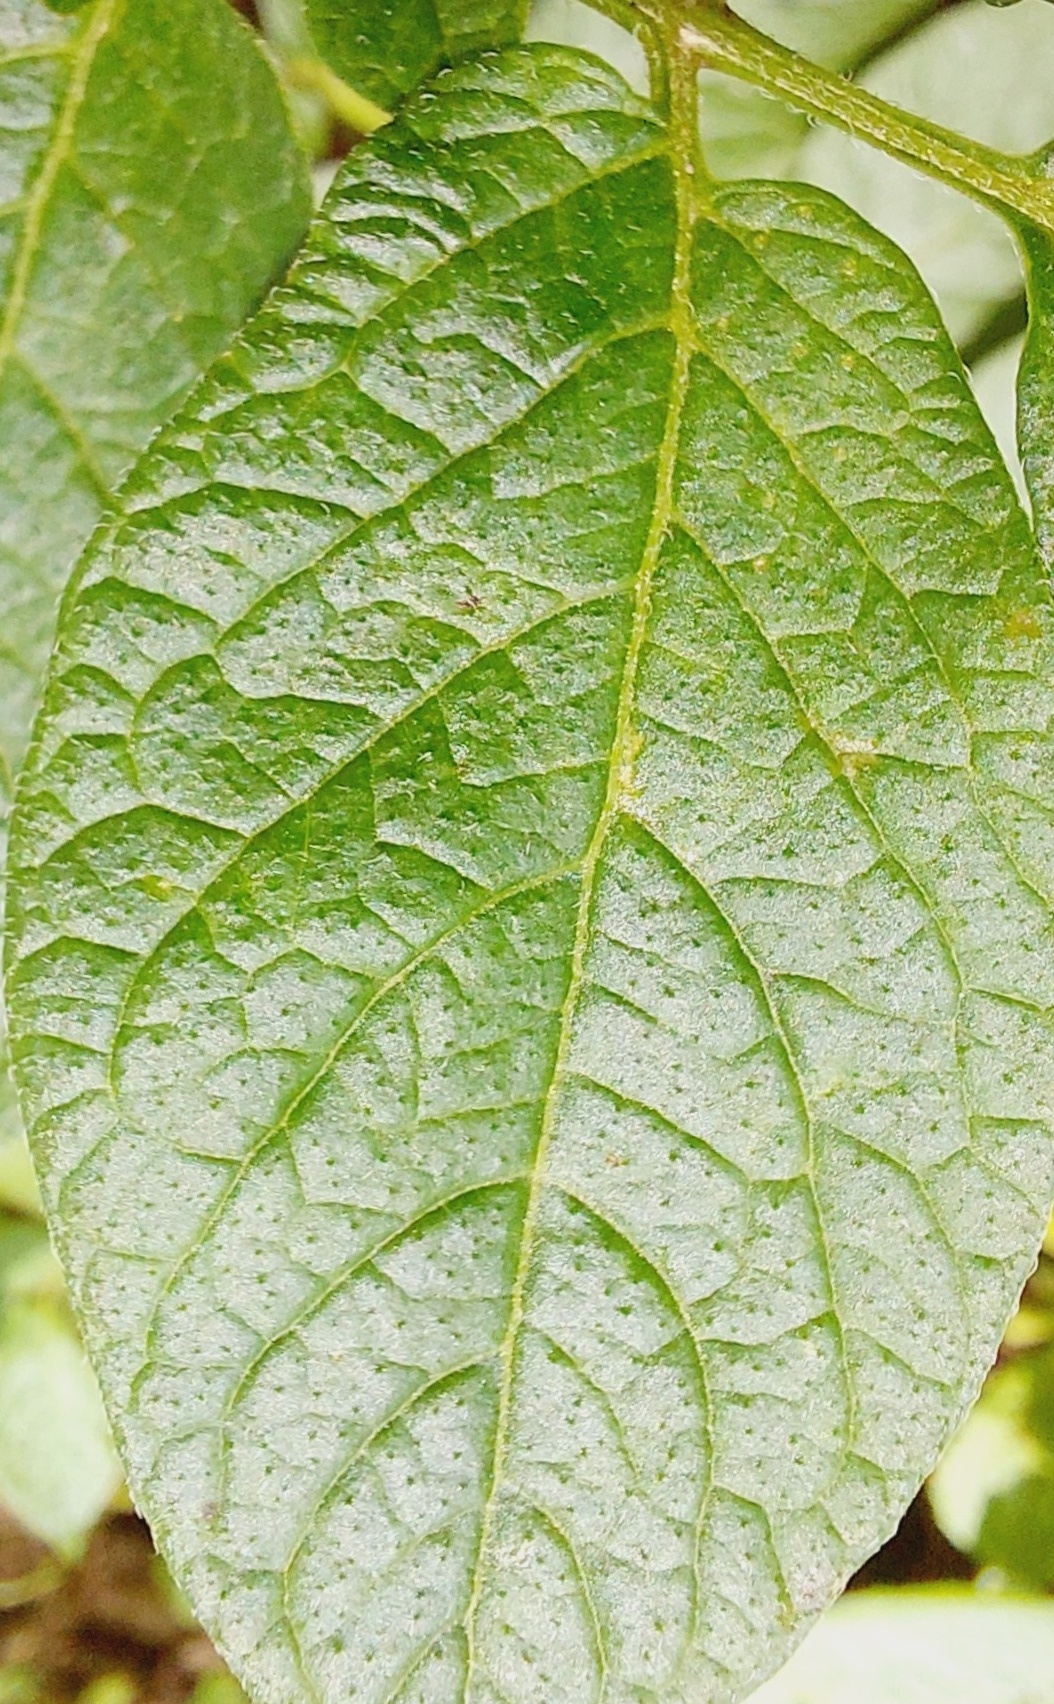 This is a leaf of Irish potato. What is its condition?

healthy
